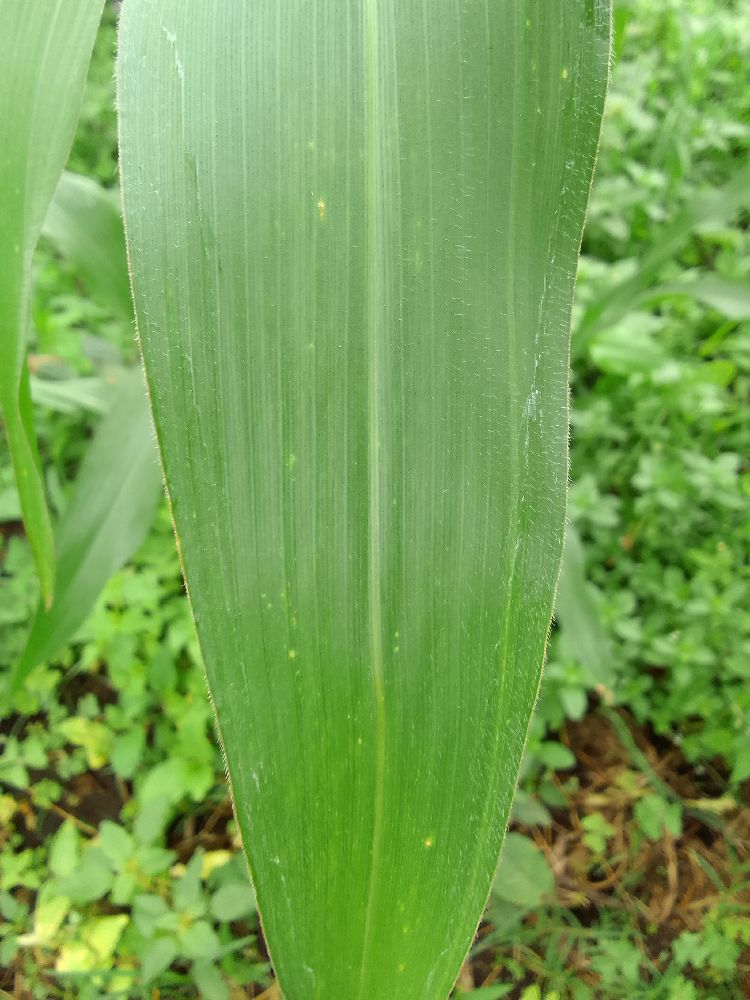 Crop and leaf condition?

maize, healthy
